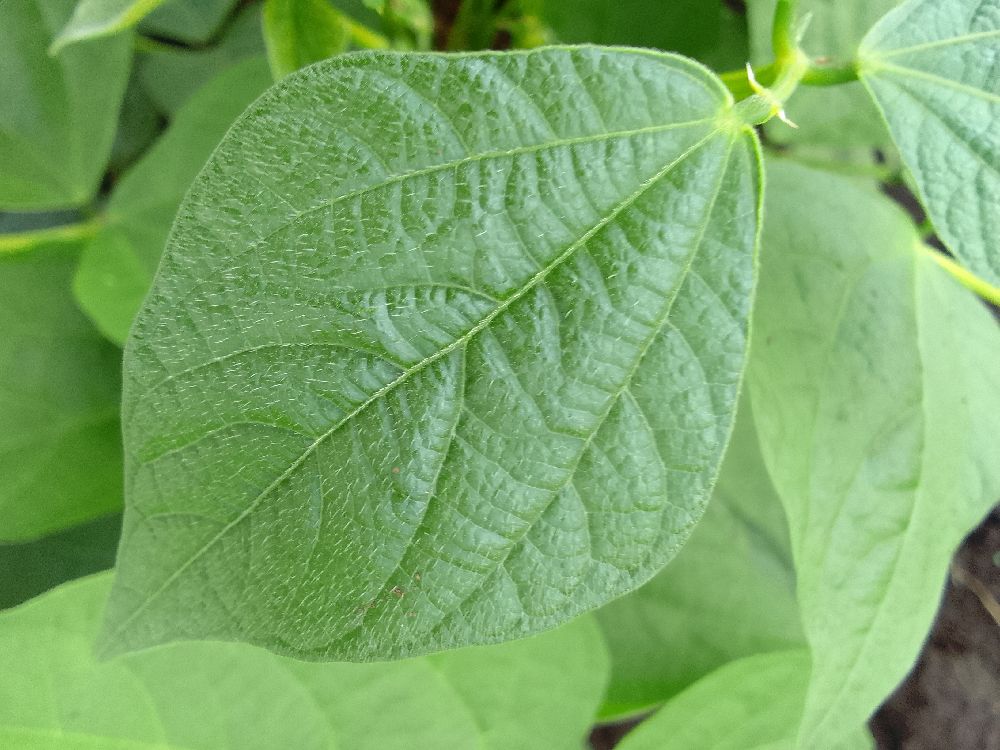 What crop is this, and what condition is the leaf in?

common bean, healthy
